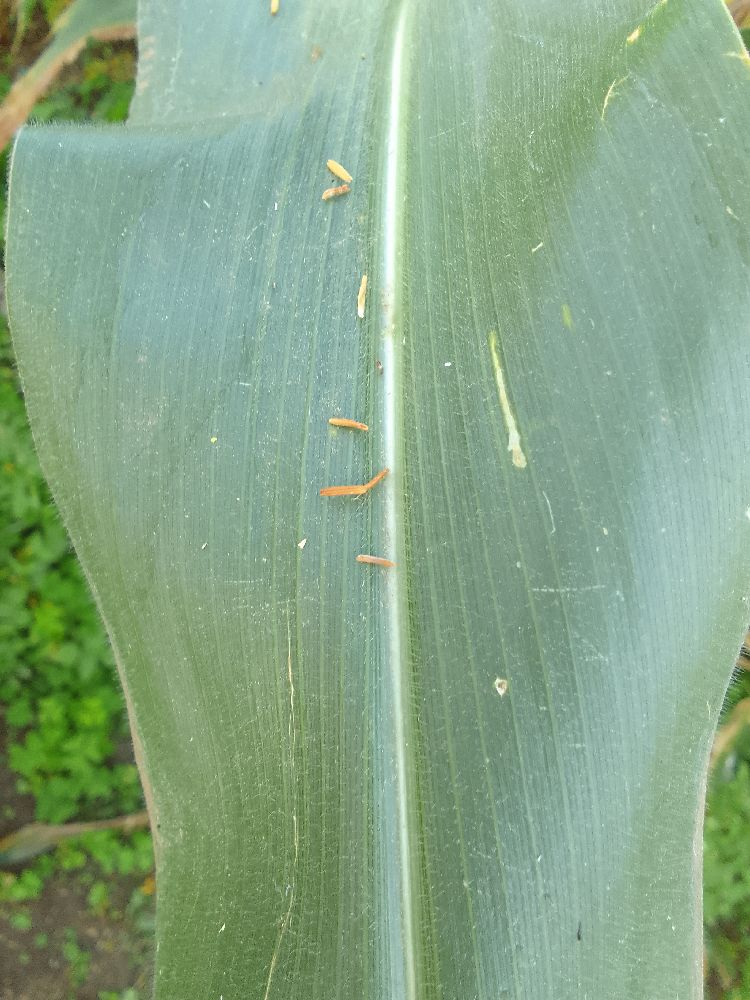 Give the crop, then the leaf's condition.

maize, healthy
